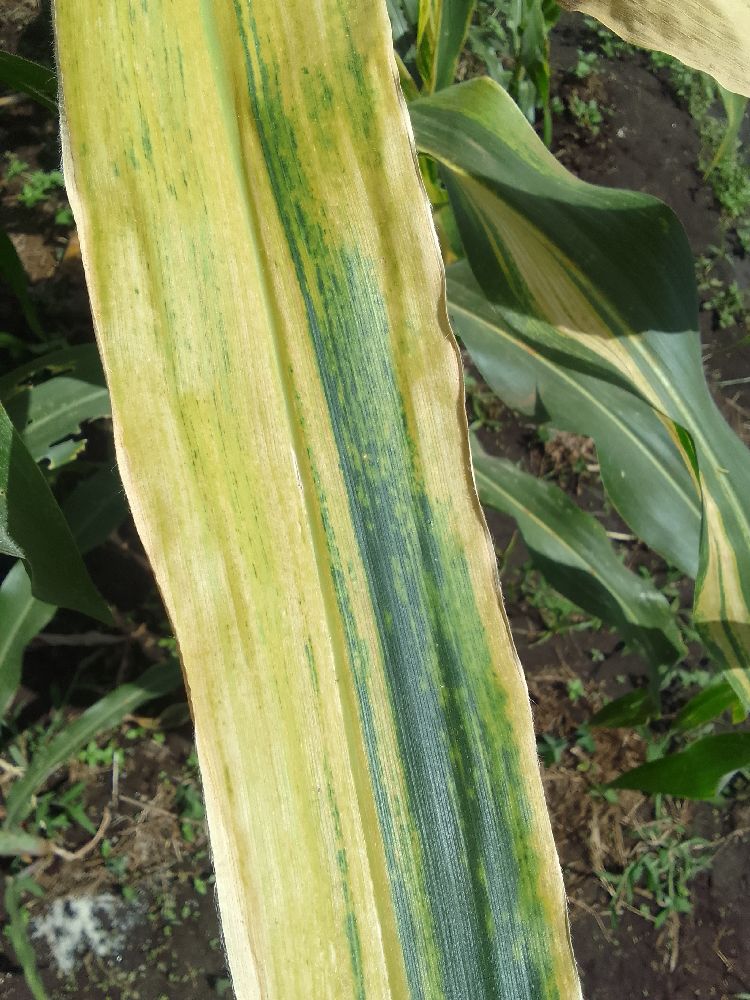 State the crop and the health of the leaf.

maize, maize lethal necrosis
